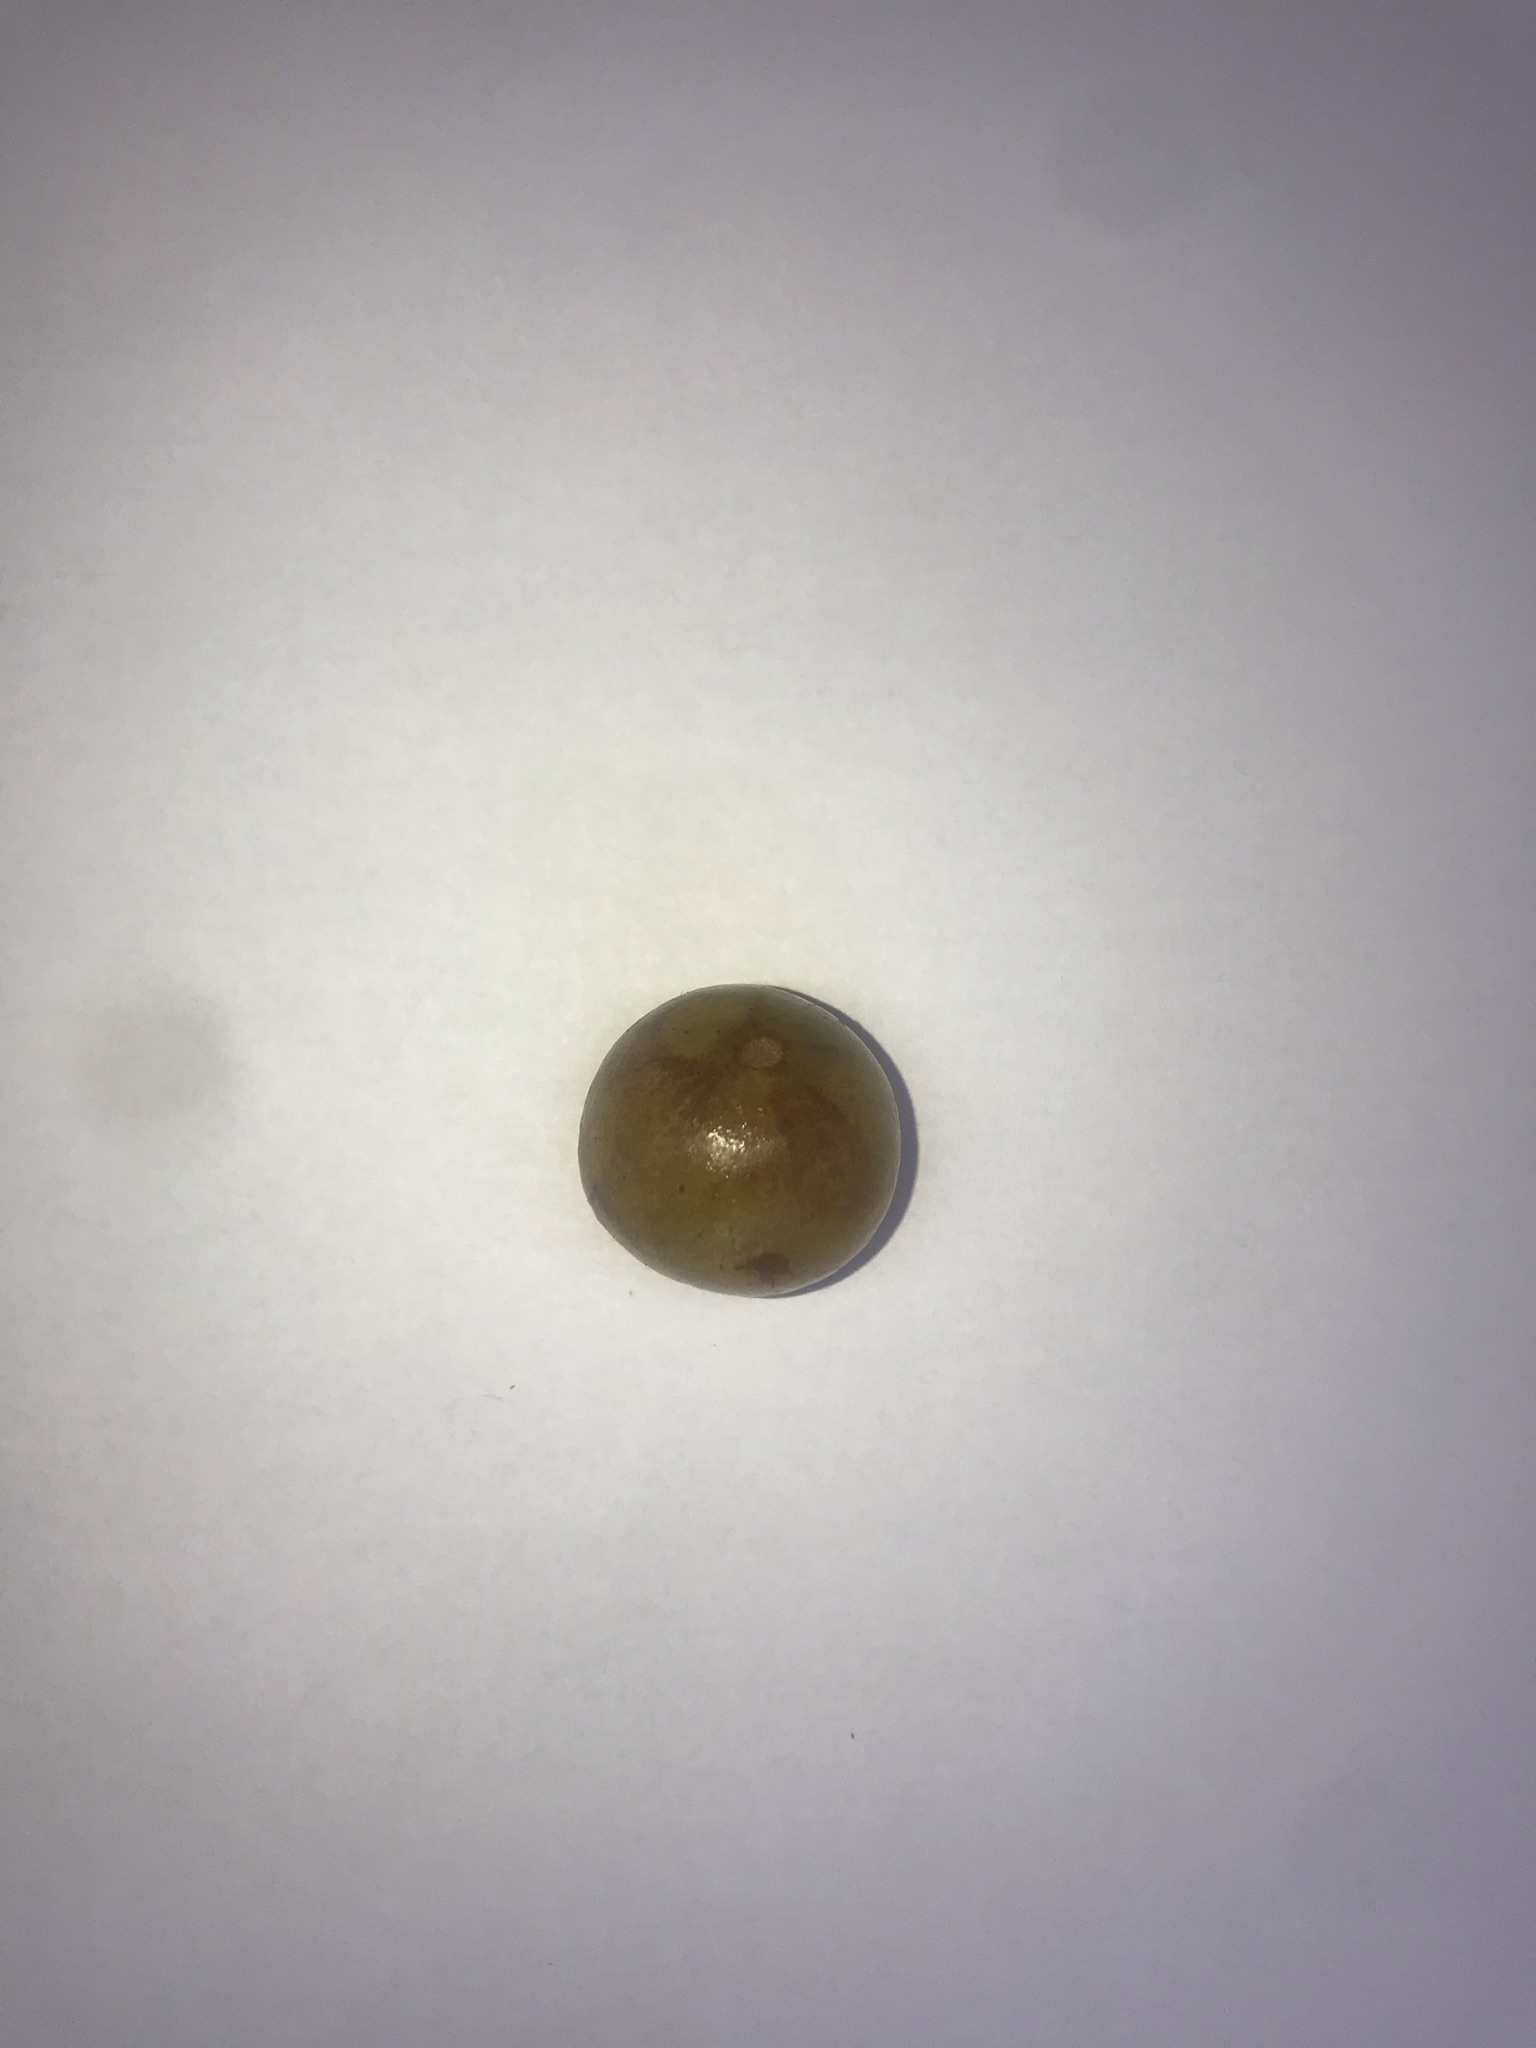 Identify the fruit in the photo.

gabiroba
